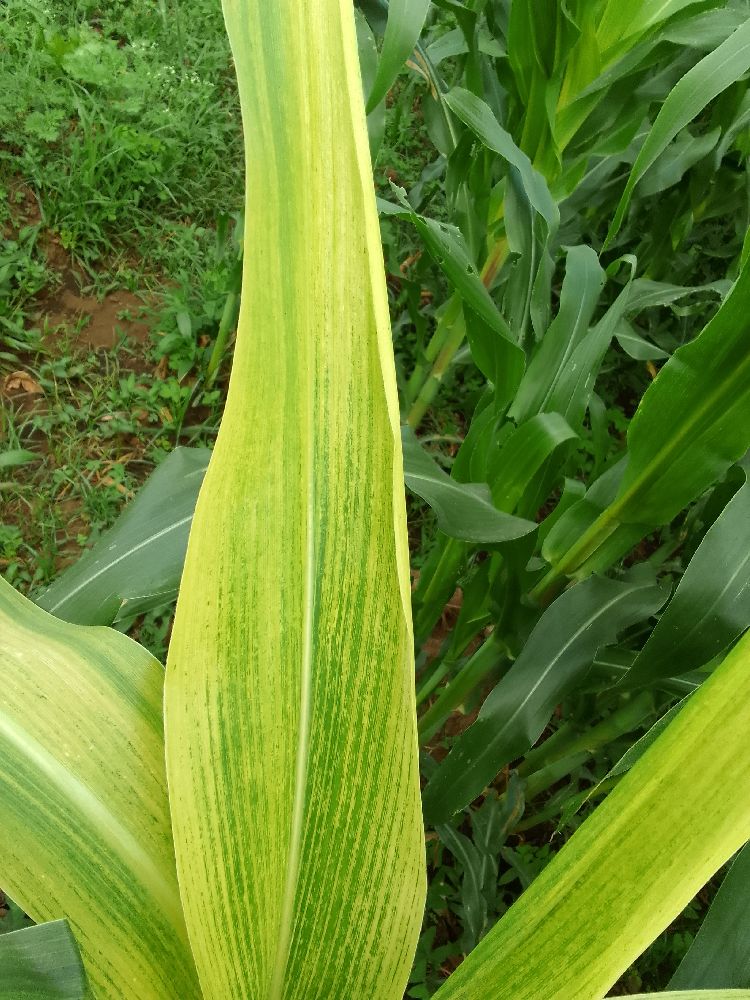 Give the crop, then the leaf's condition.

maize, maize lethal necrosis
